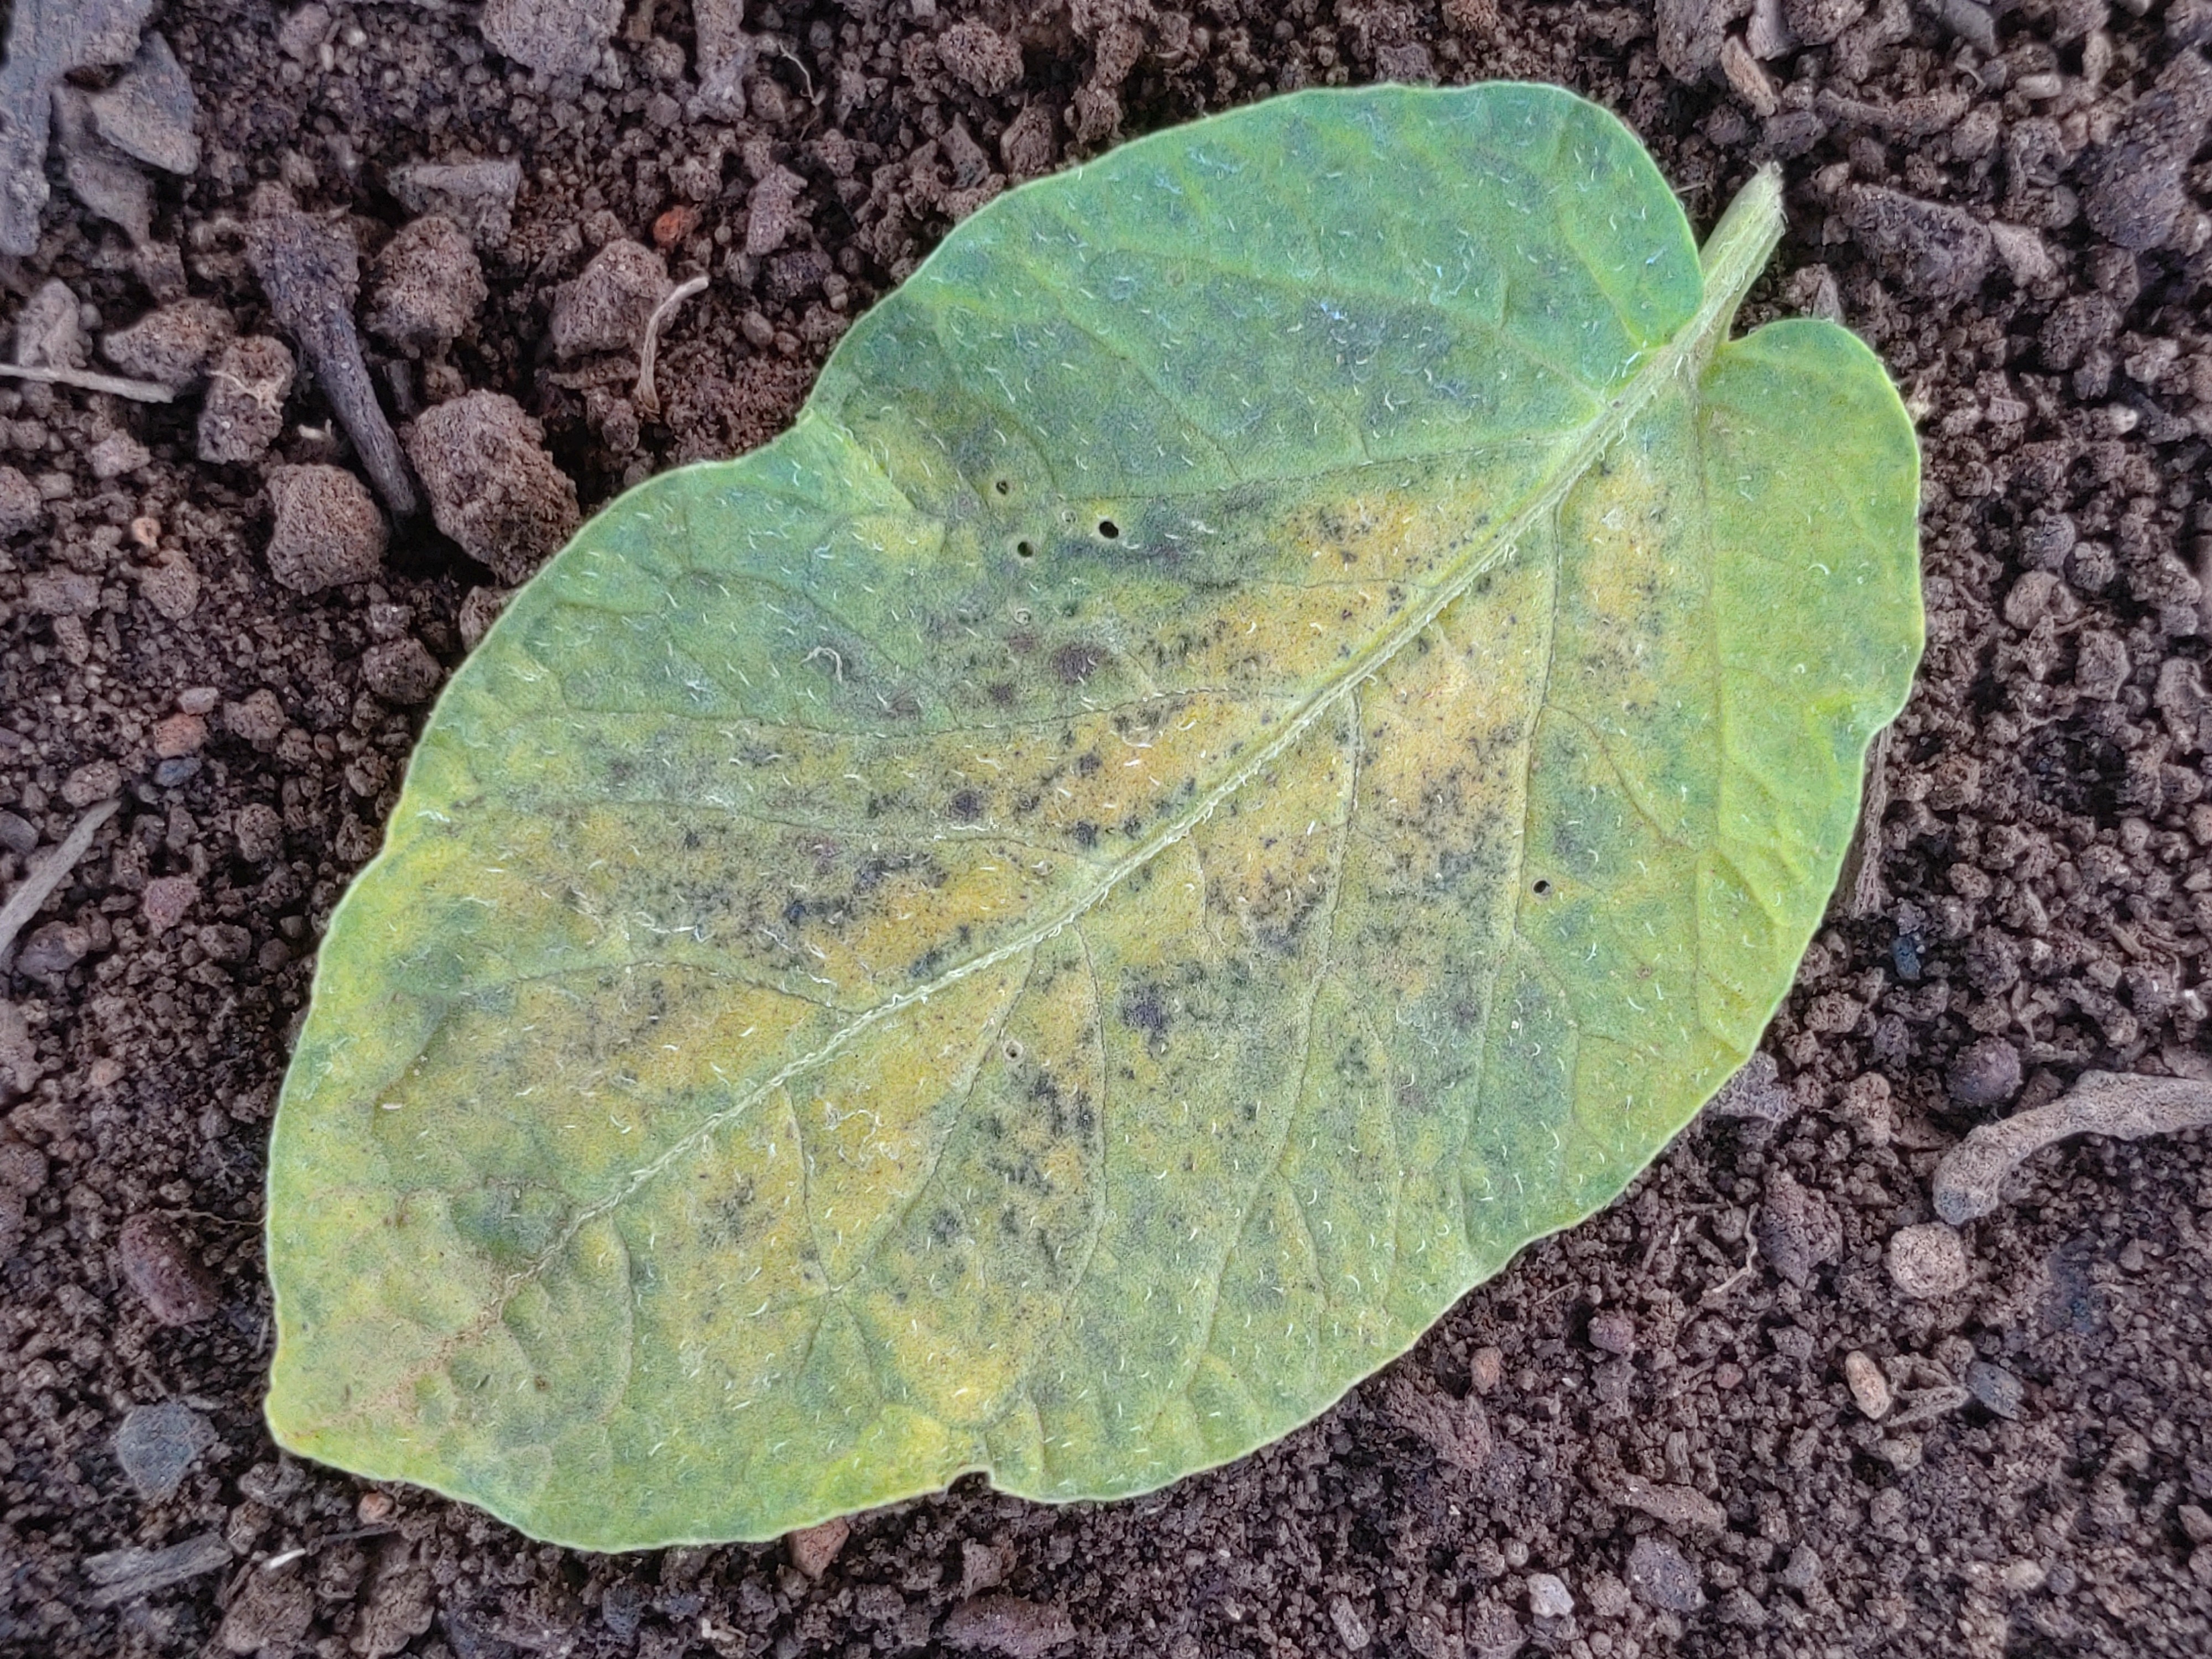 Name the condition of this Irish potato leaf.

late blight
